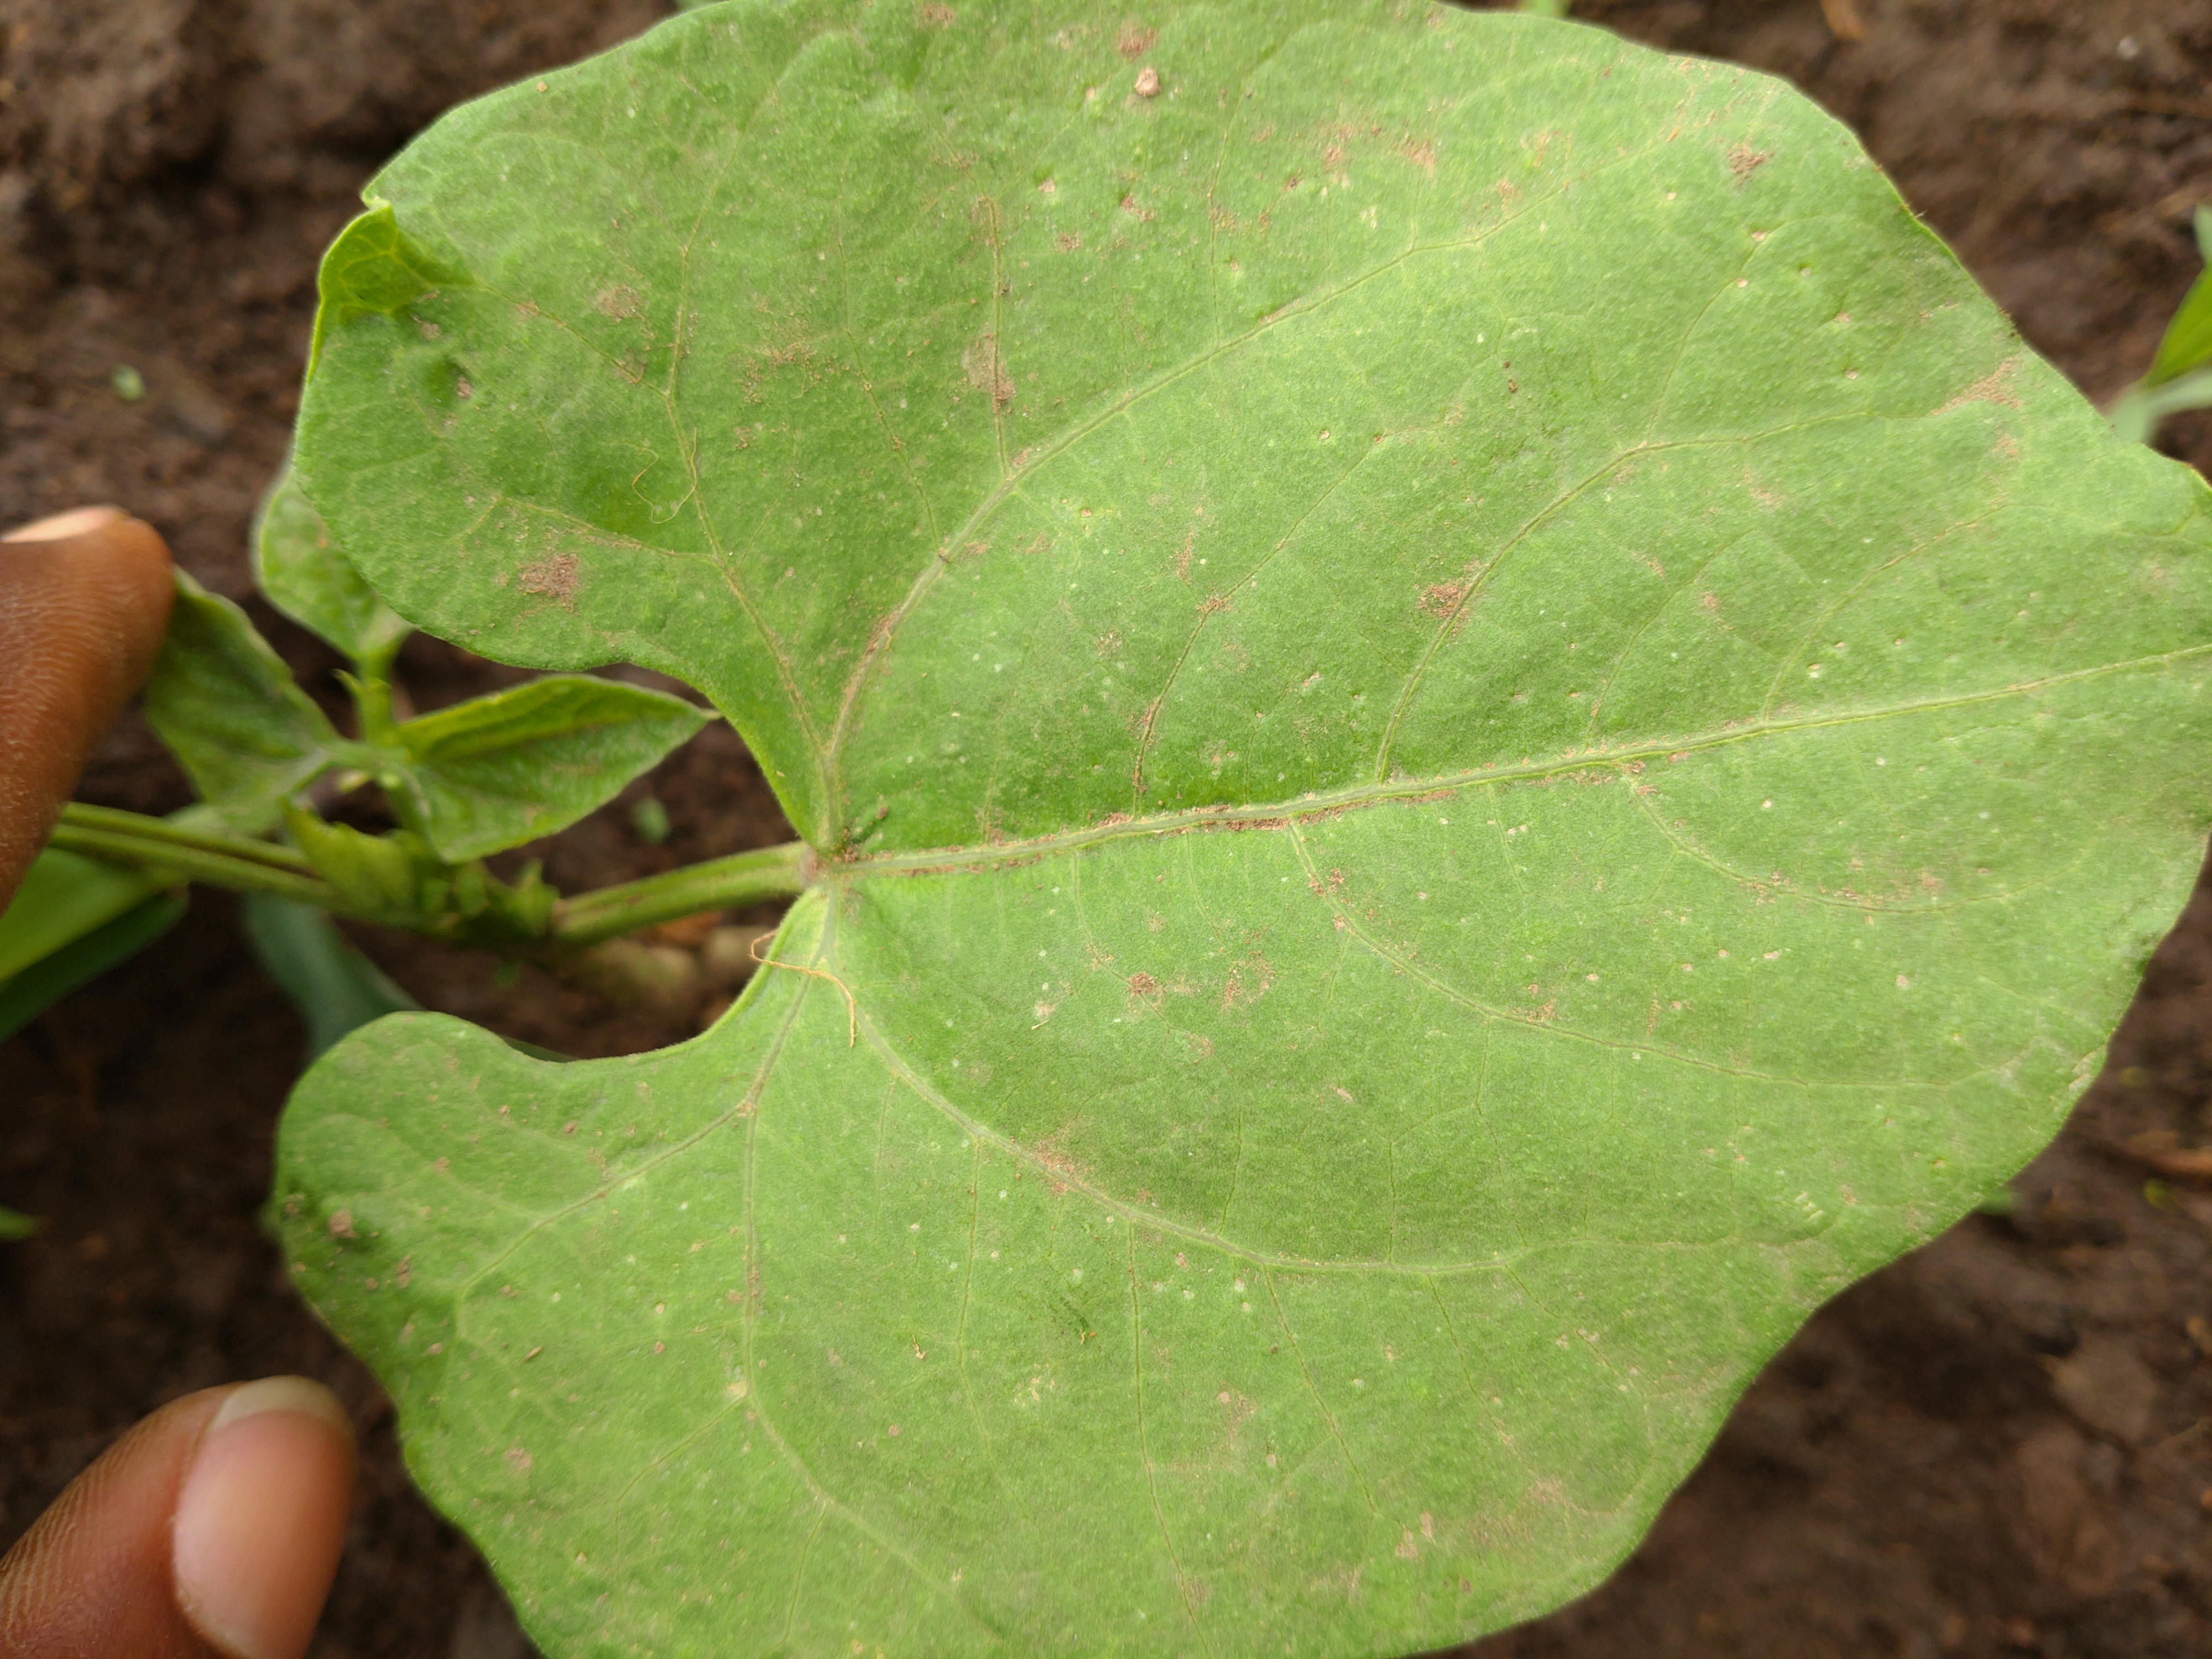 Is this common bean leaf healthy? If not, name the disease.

healthy
